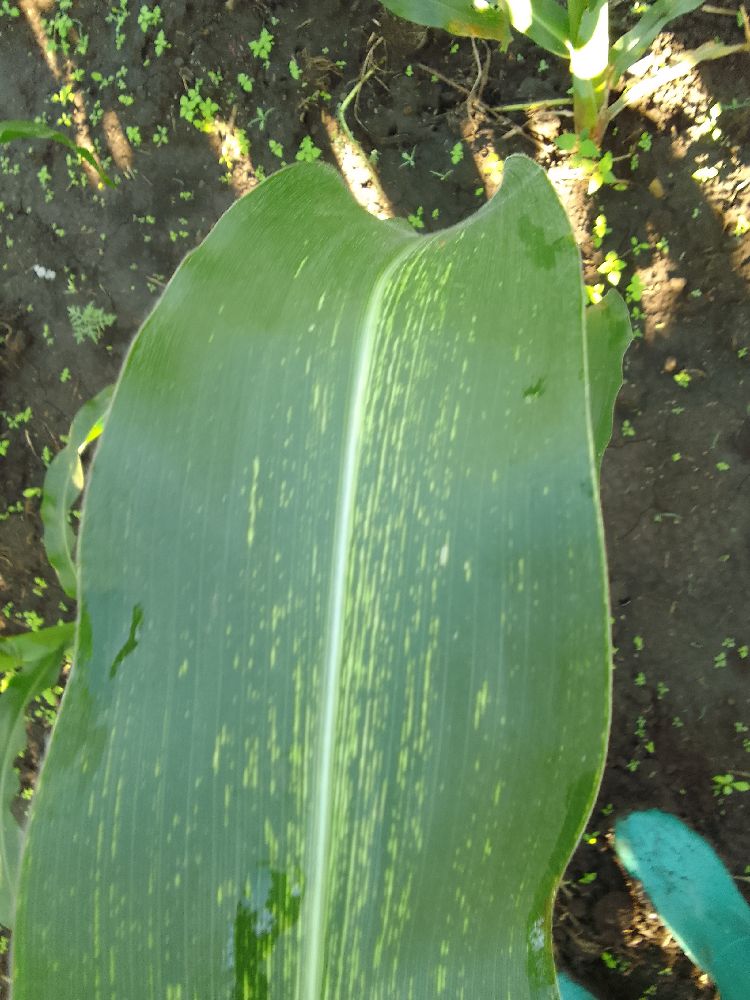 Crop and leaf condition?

maize, maize streak virus
